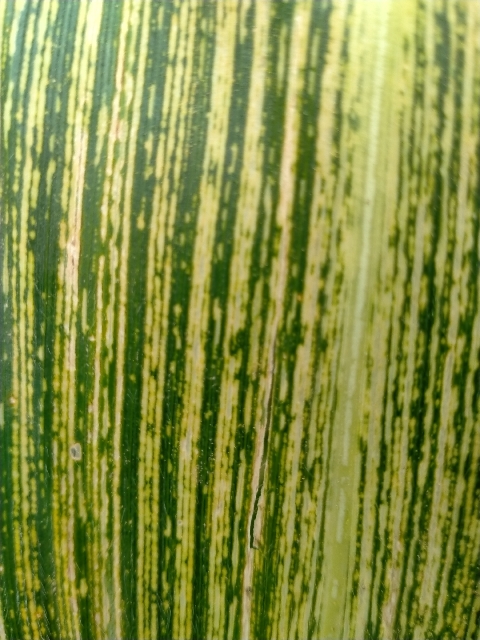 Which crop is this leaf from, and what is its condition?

maize, maize streak virus
